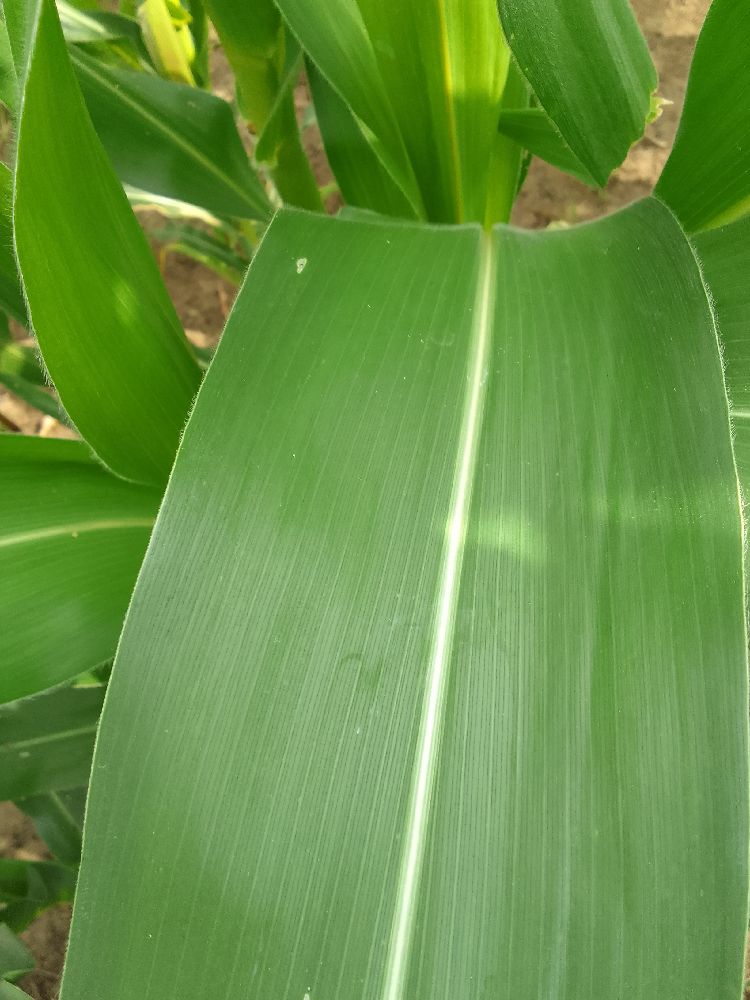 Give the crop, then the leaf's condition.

maize, healthy
